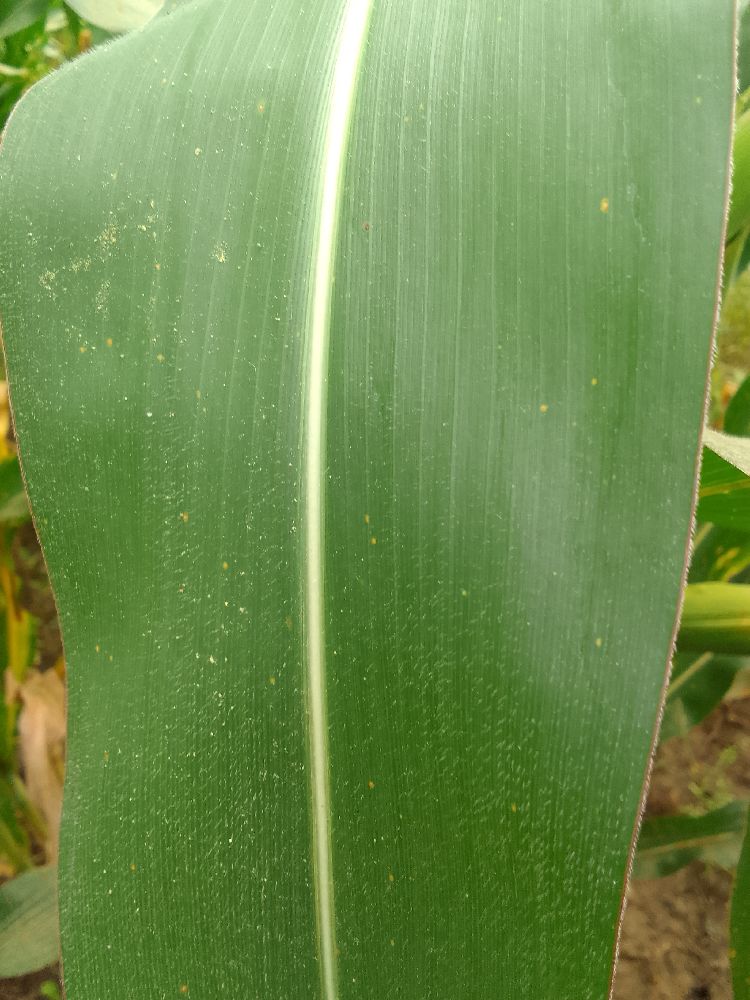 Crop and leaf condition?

maize, healthy
